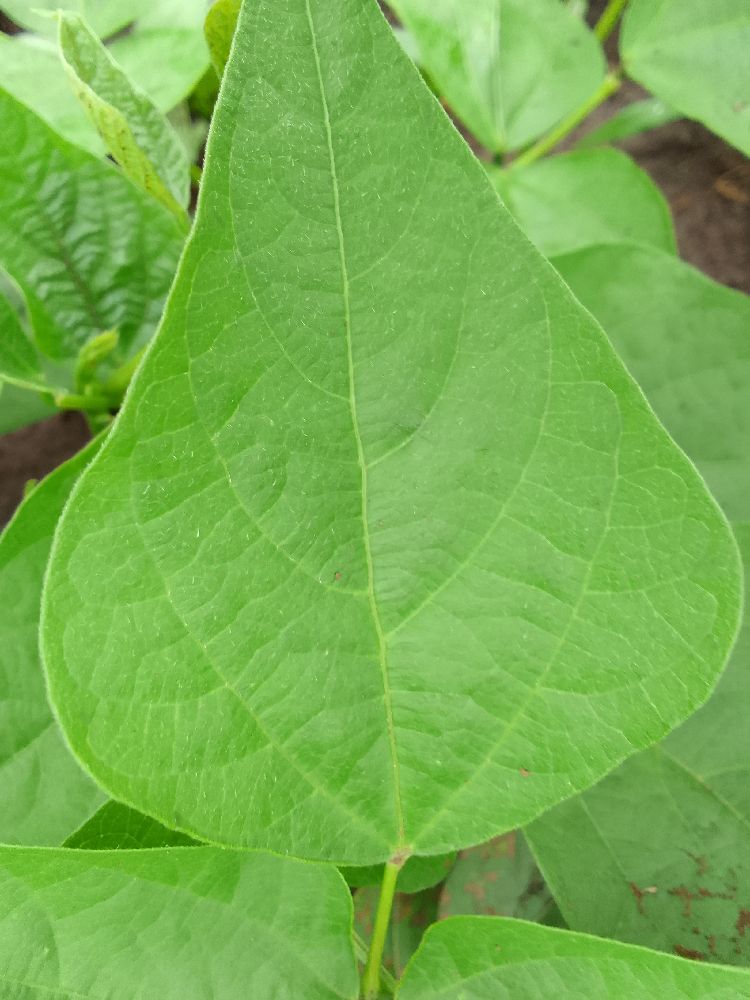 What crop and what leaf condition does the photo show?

common bean, healthy
